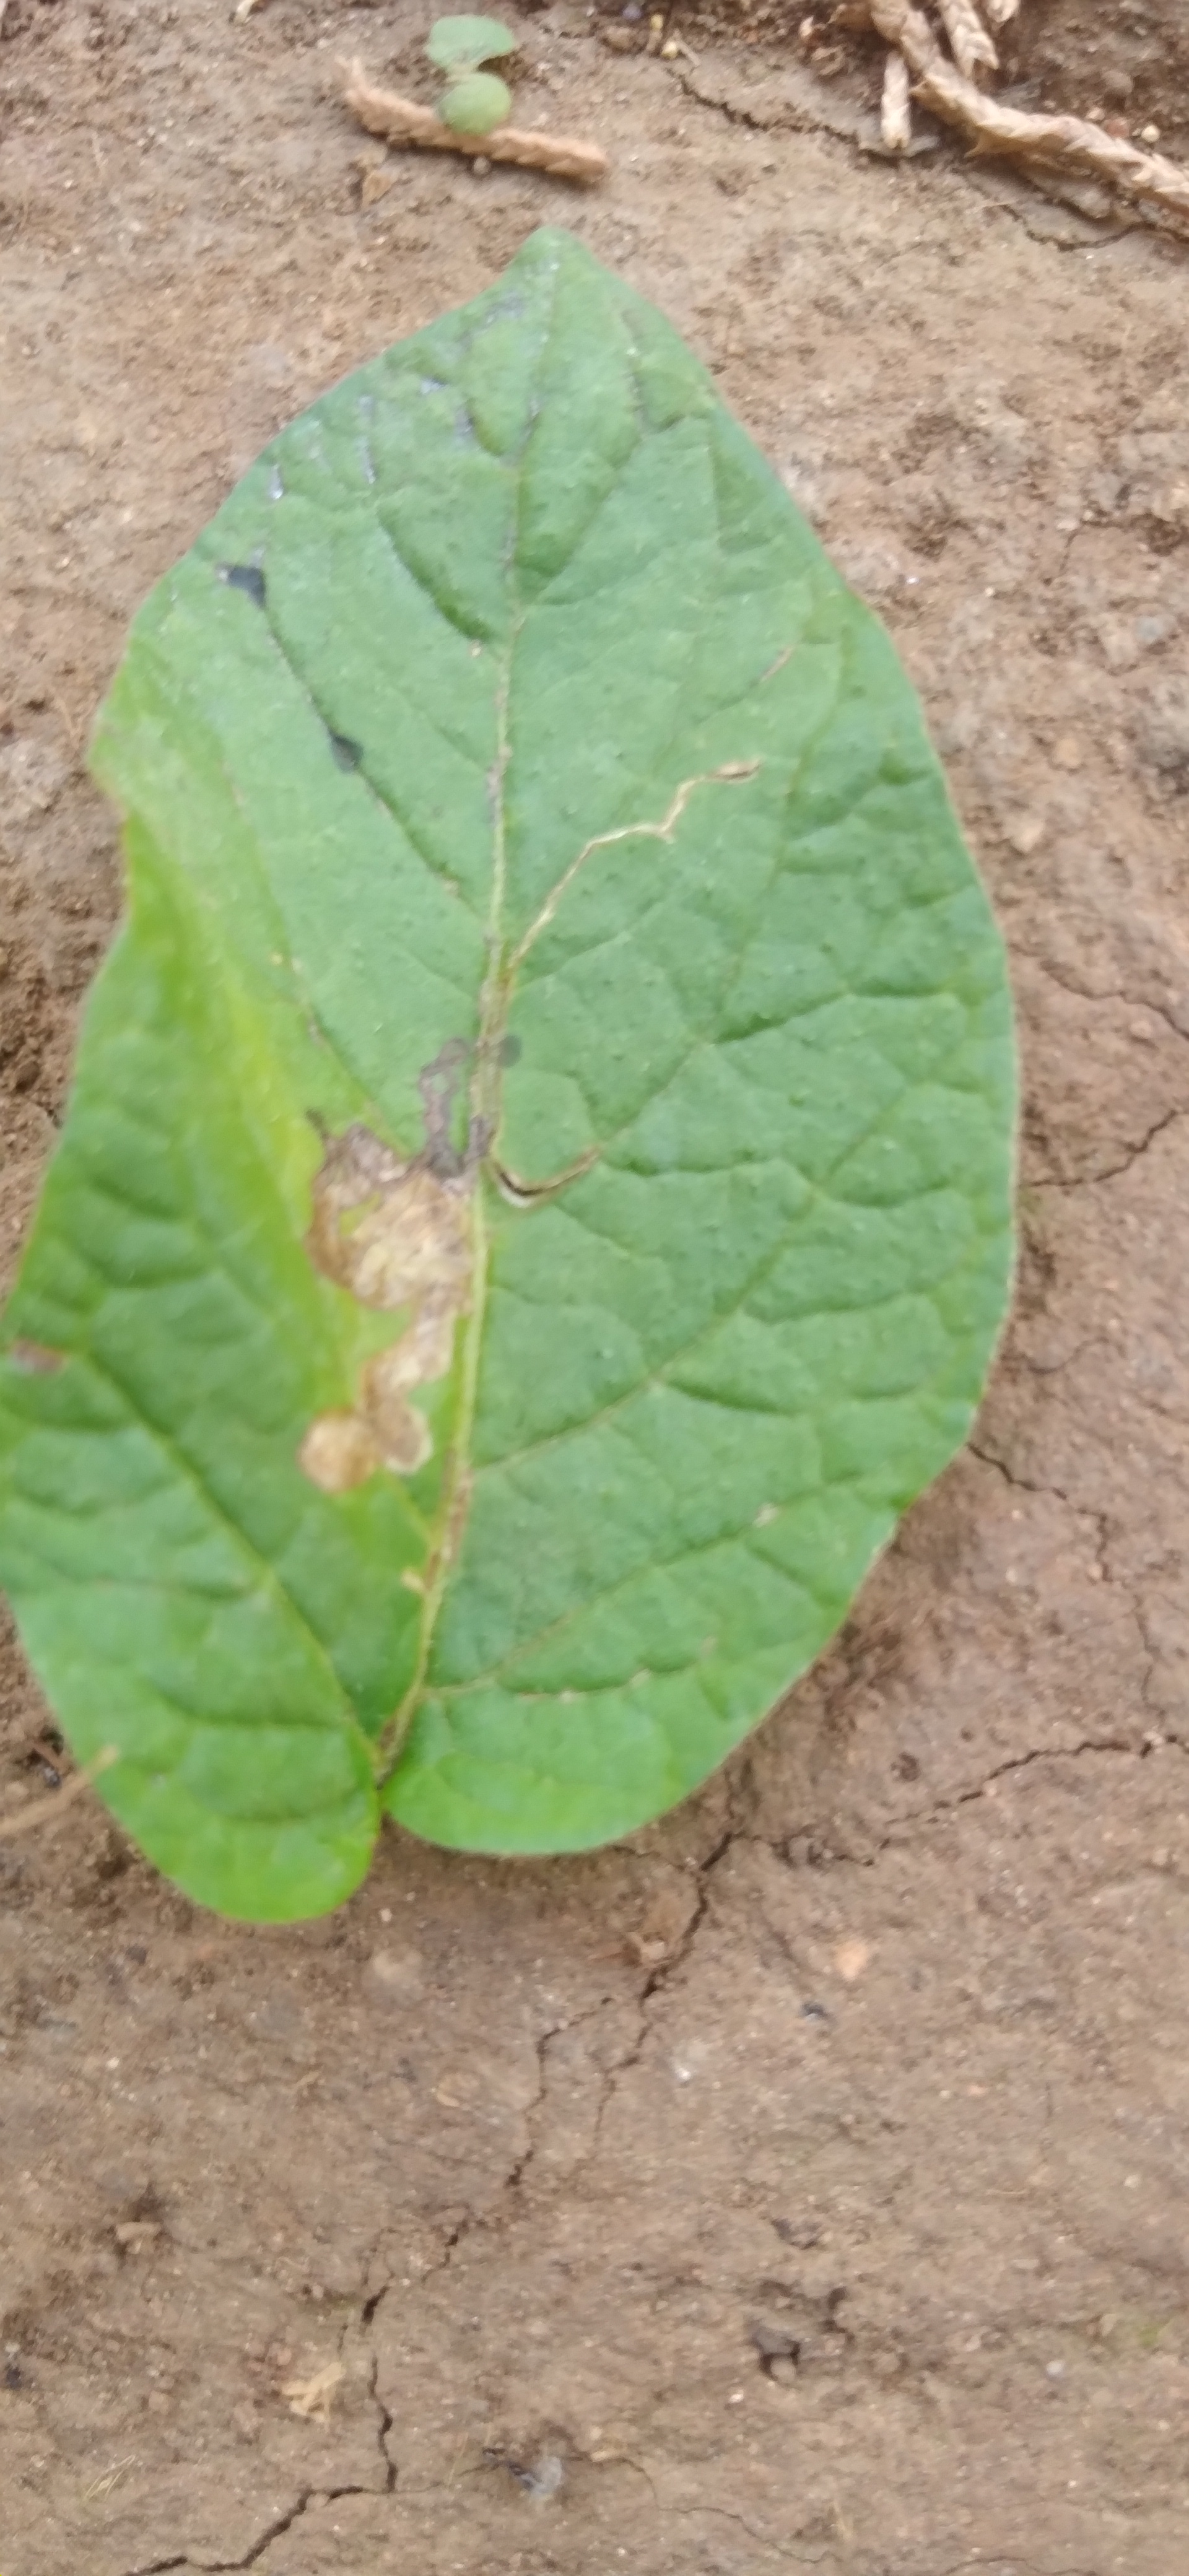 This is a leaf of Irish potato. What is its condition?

early blight
